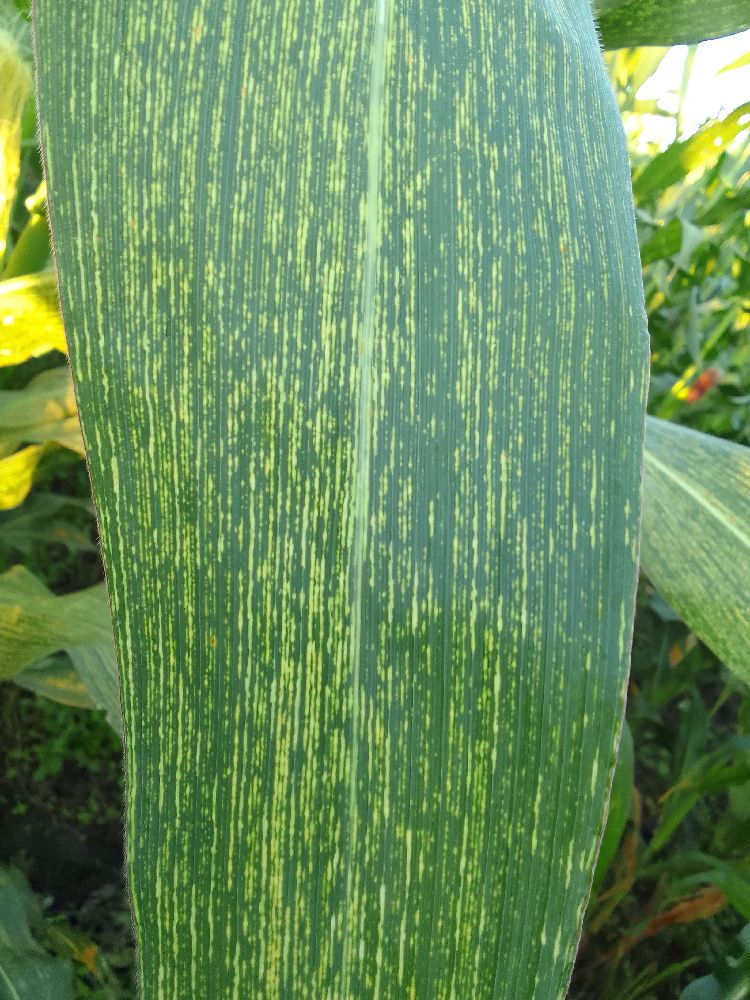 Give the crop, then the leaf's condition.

maize, maize streak virus
